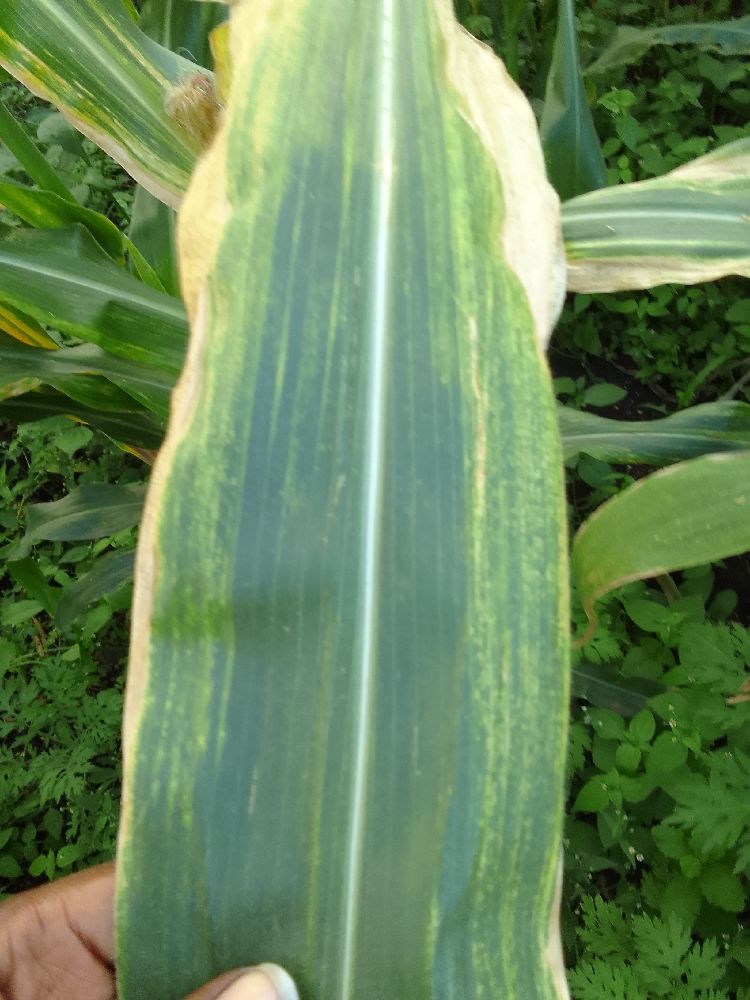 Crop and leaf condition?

maize, maize lethal necrosis
